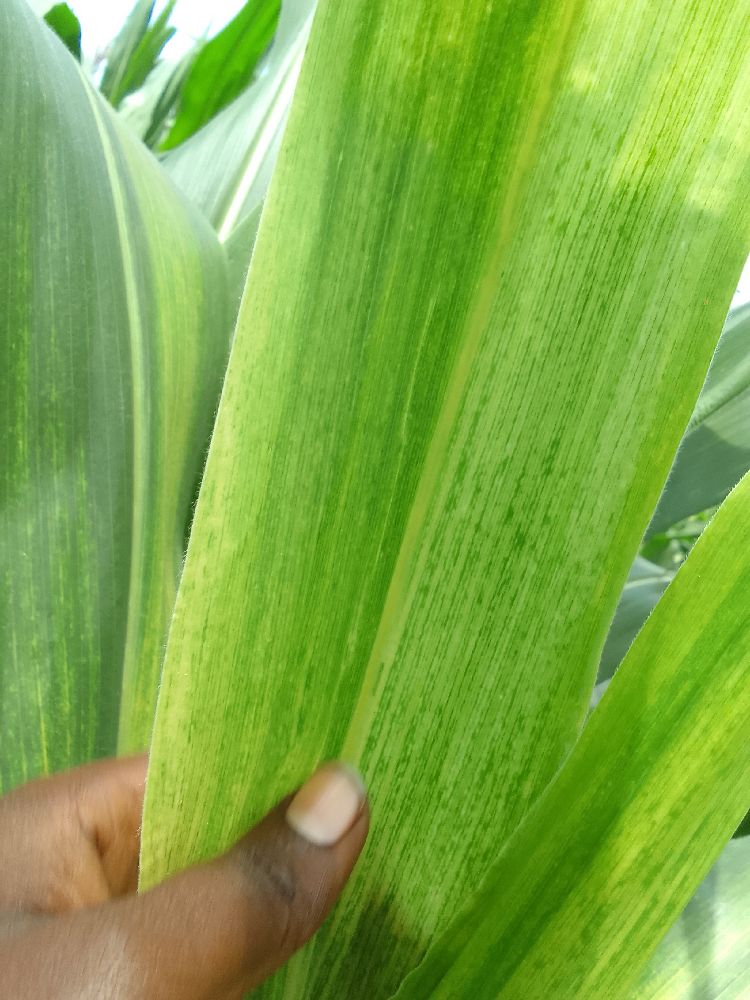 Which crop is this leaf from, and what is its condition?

maize, maize lethal necrosis
